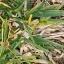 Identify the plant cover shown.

grass
